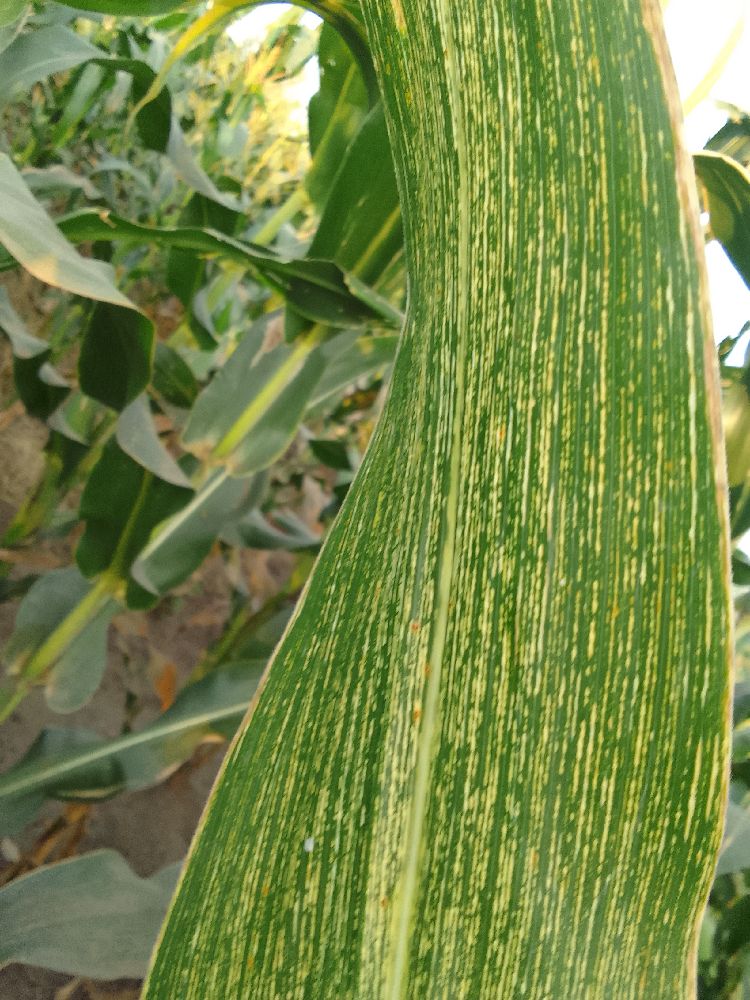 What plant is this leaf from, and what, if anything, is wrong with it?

maize, maize streak virus
